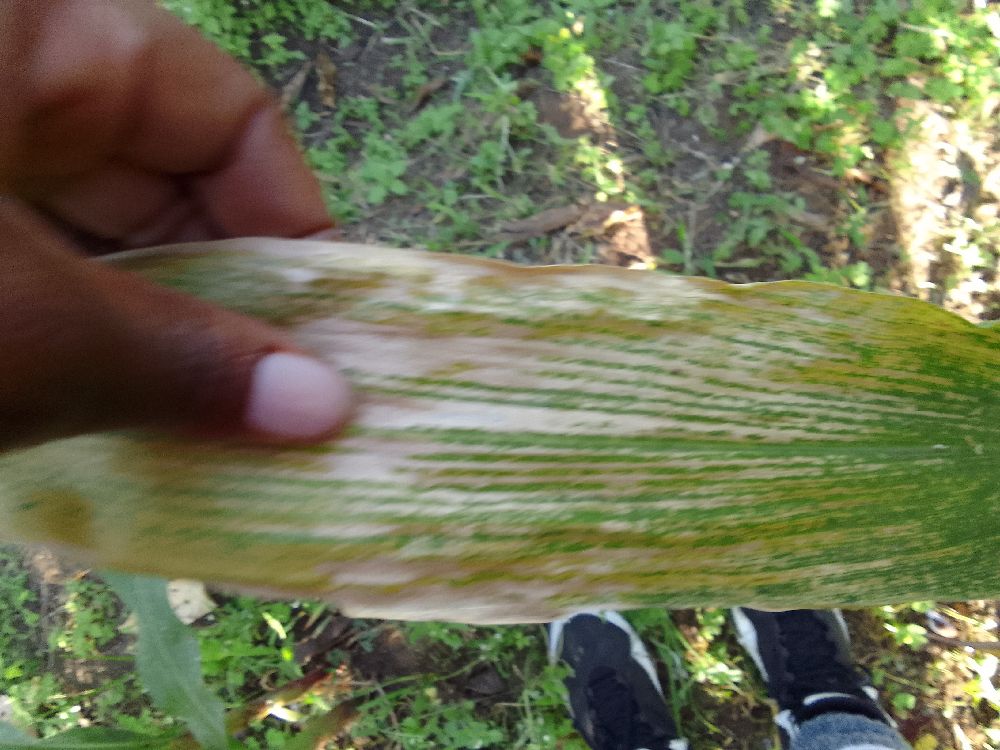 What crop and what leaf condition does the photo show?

maize, maize lethal necrosis
